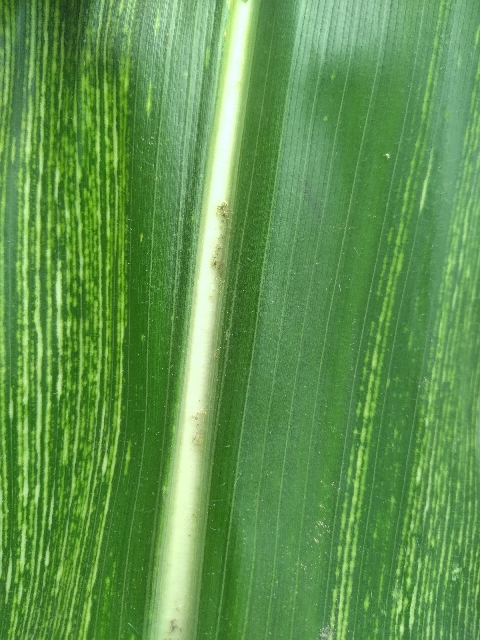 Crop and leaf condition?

maize, maize streak virus
